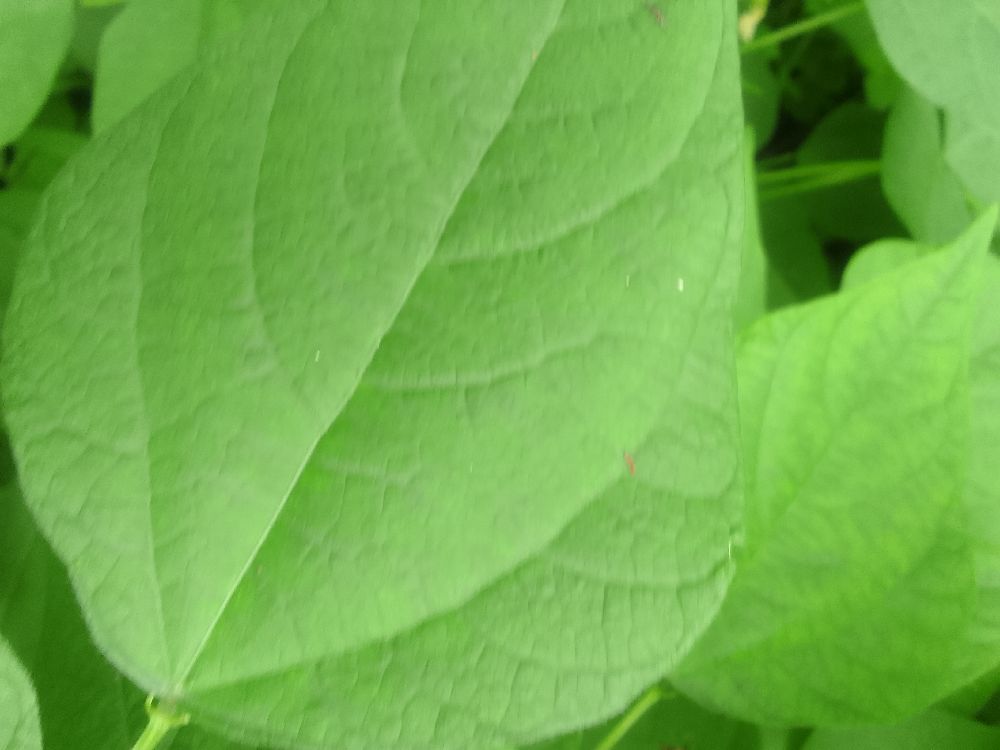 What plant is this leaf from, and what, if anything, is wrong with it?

common bean, healthy
